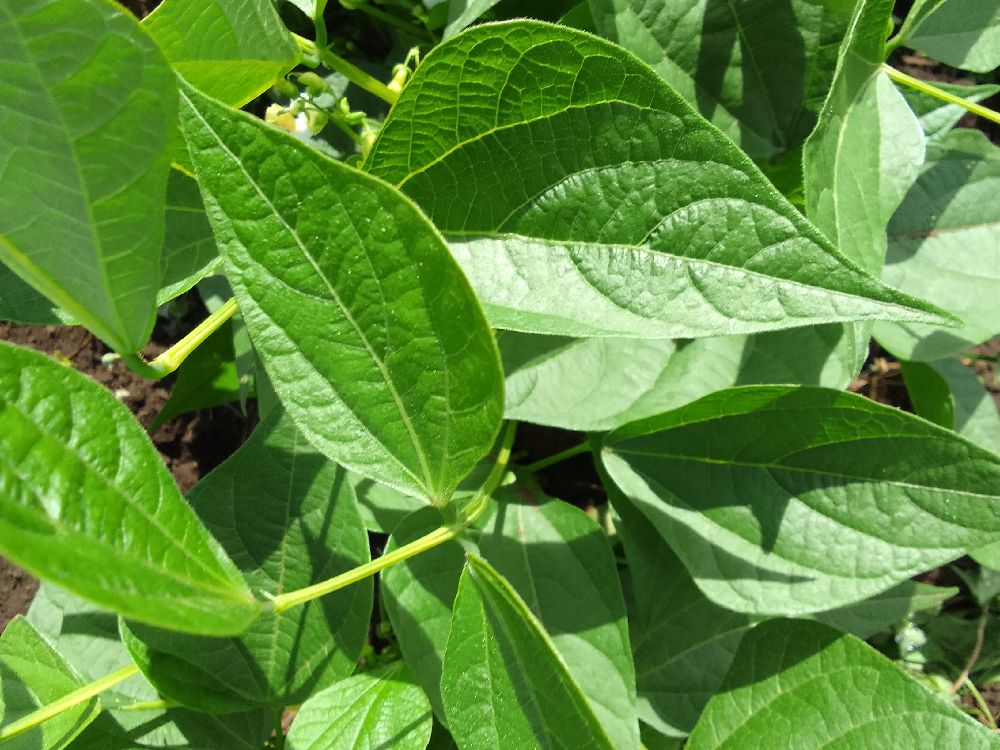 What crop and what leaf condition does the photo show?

common bean, healthy
